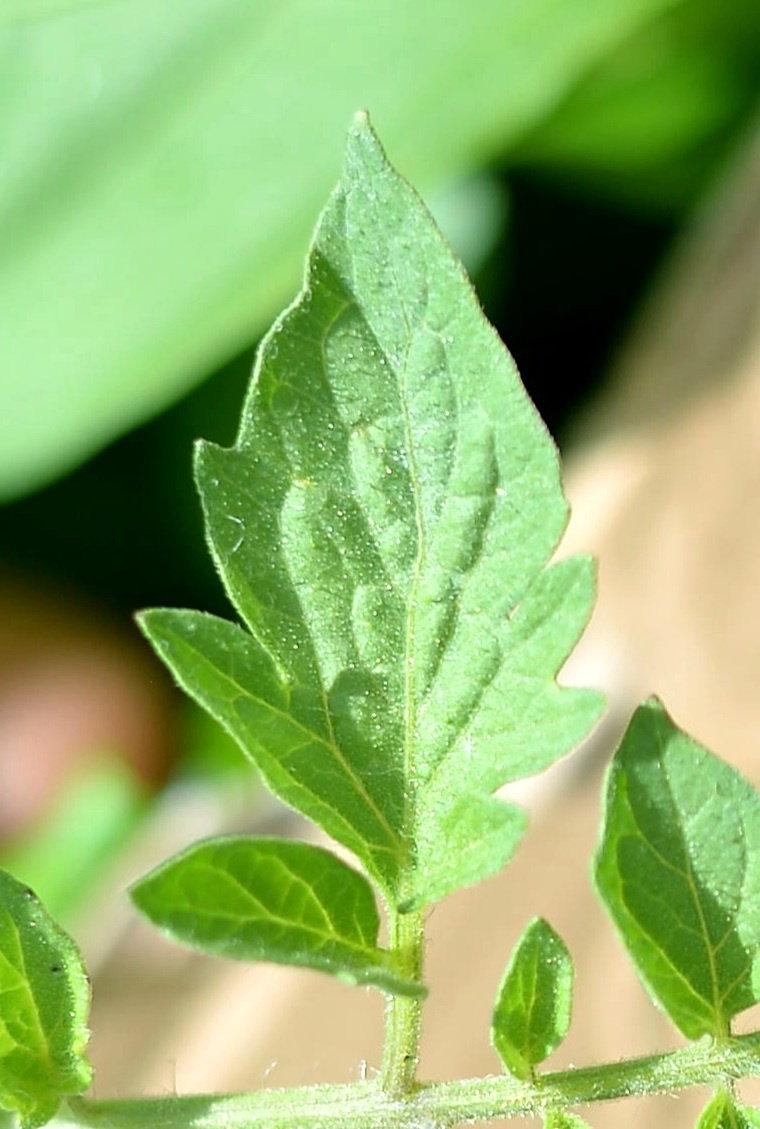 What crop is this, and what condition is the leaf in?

tomato, healthy
